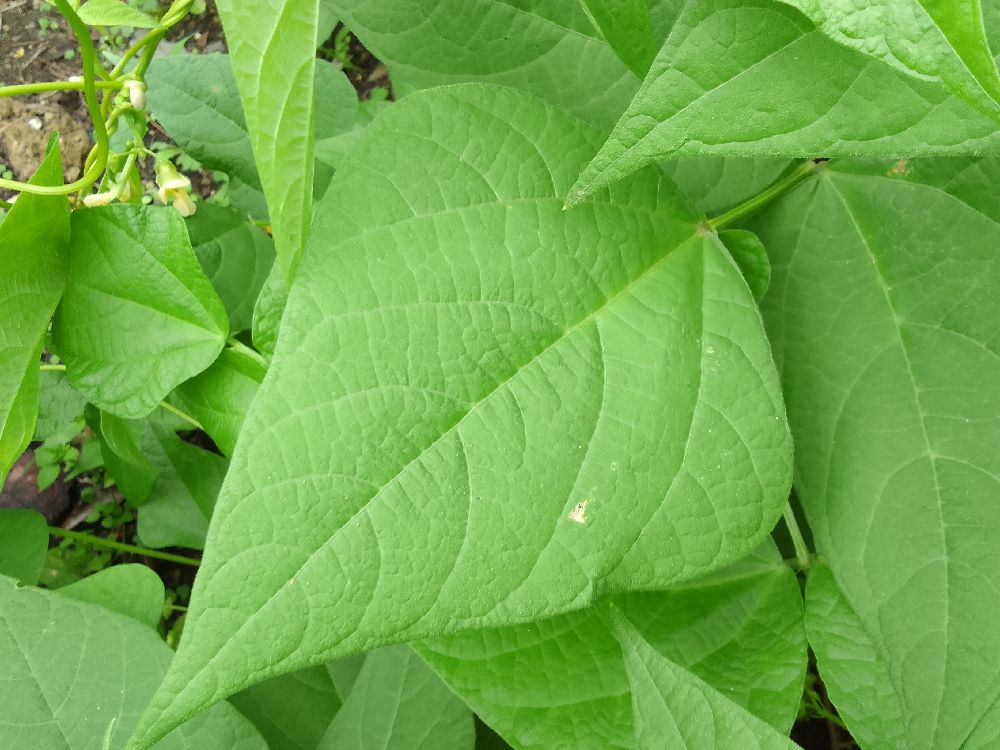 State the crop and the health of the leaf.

common bean, healthy
